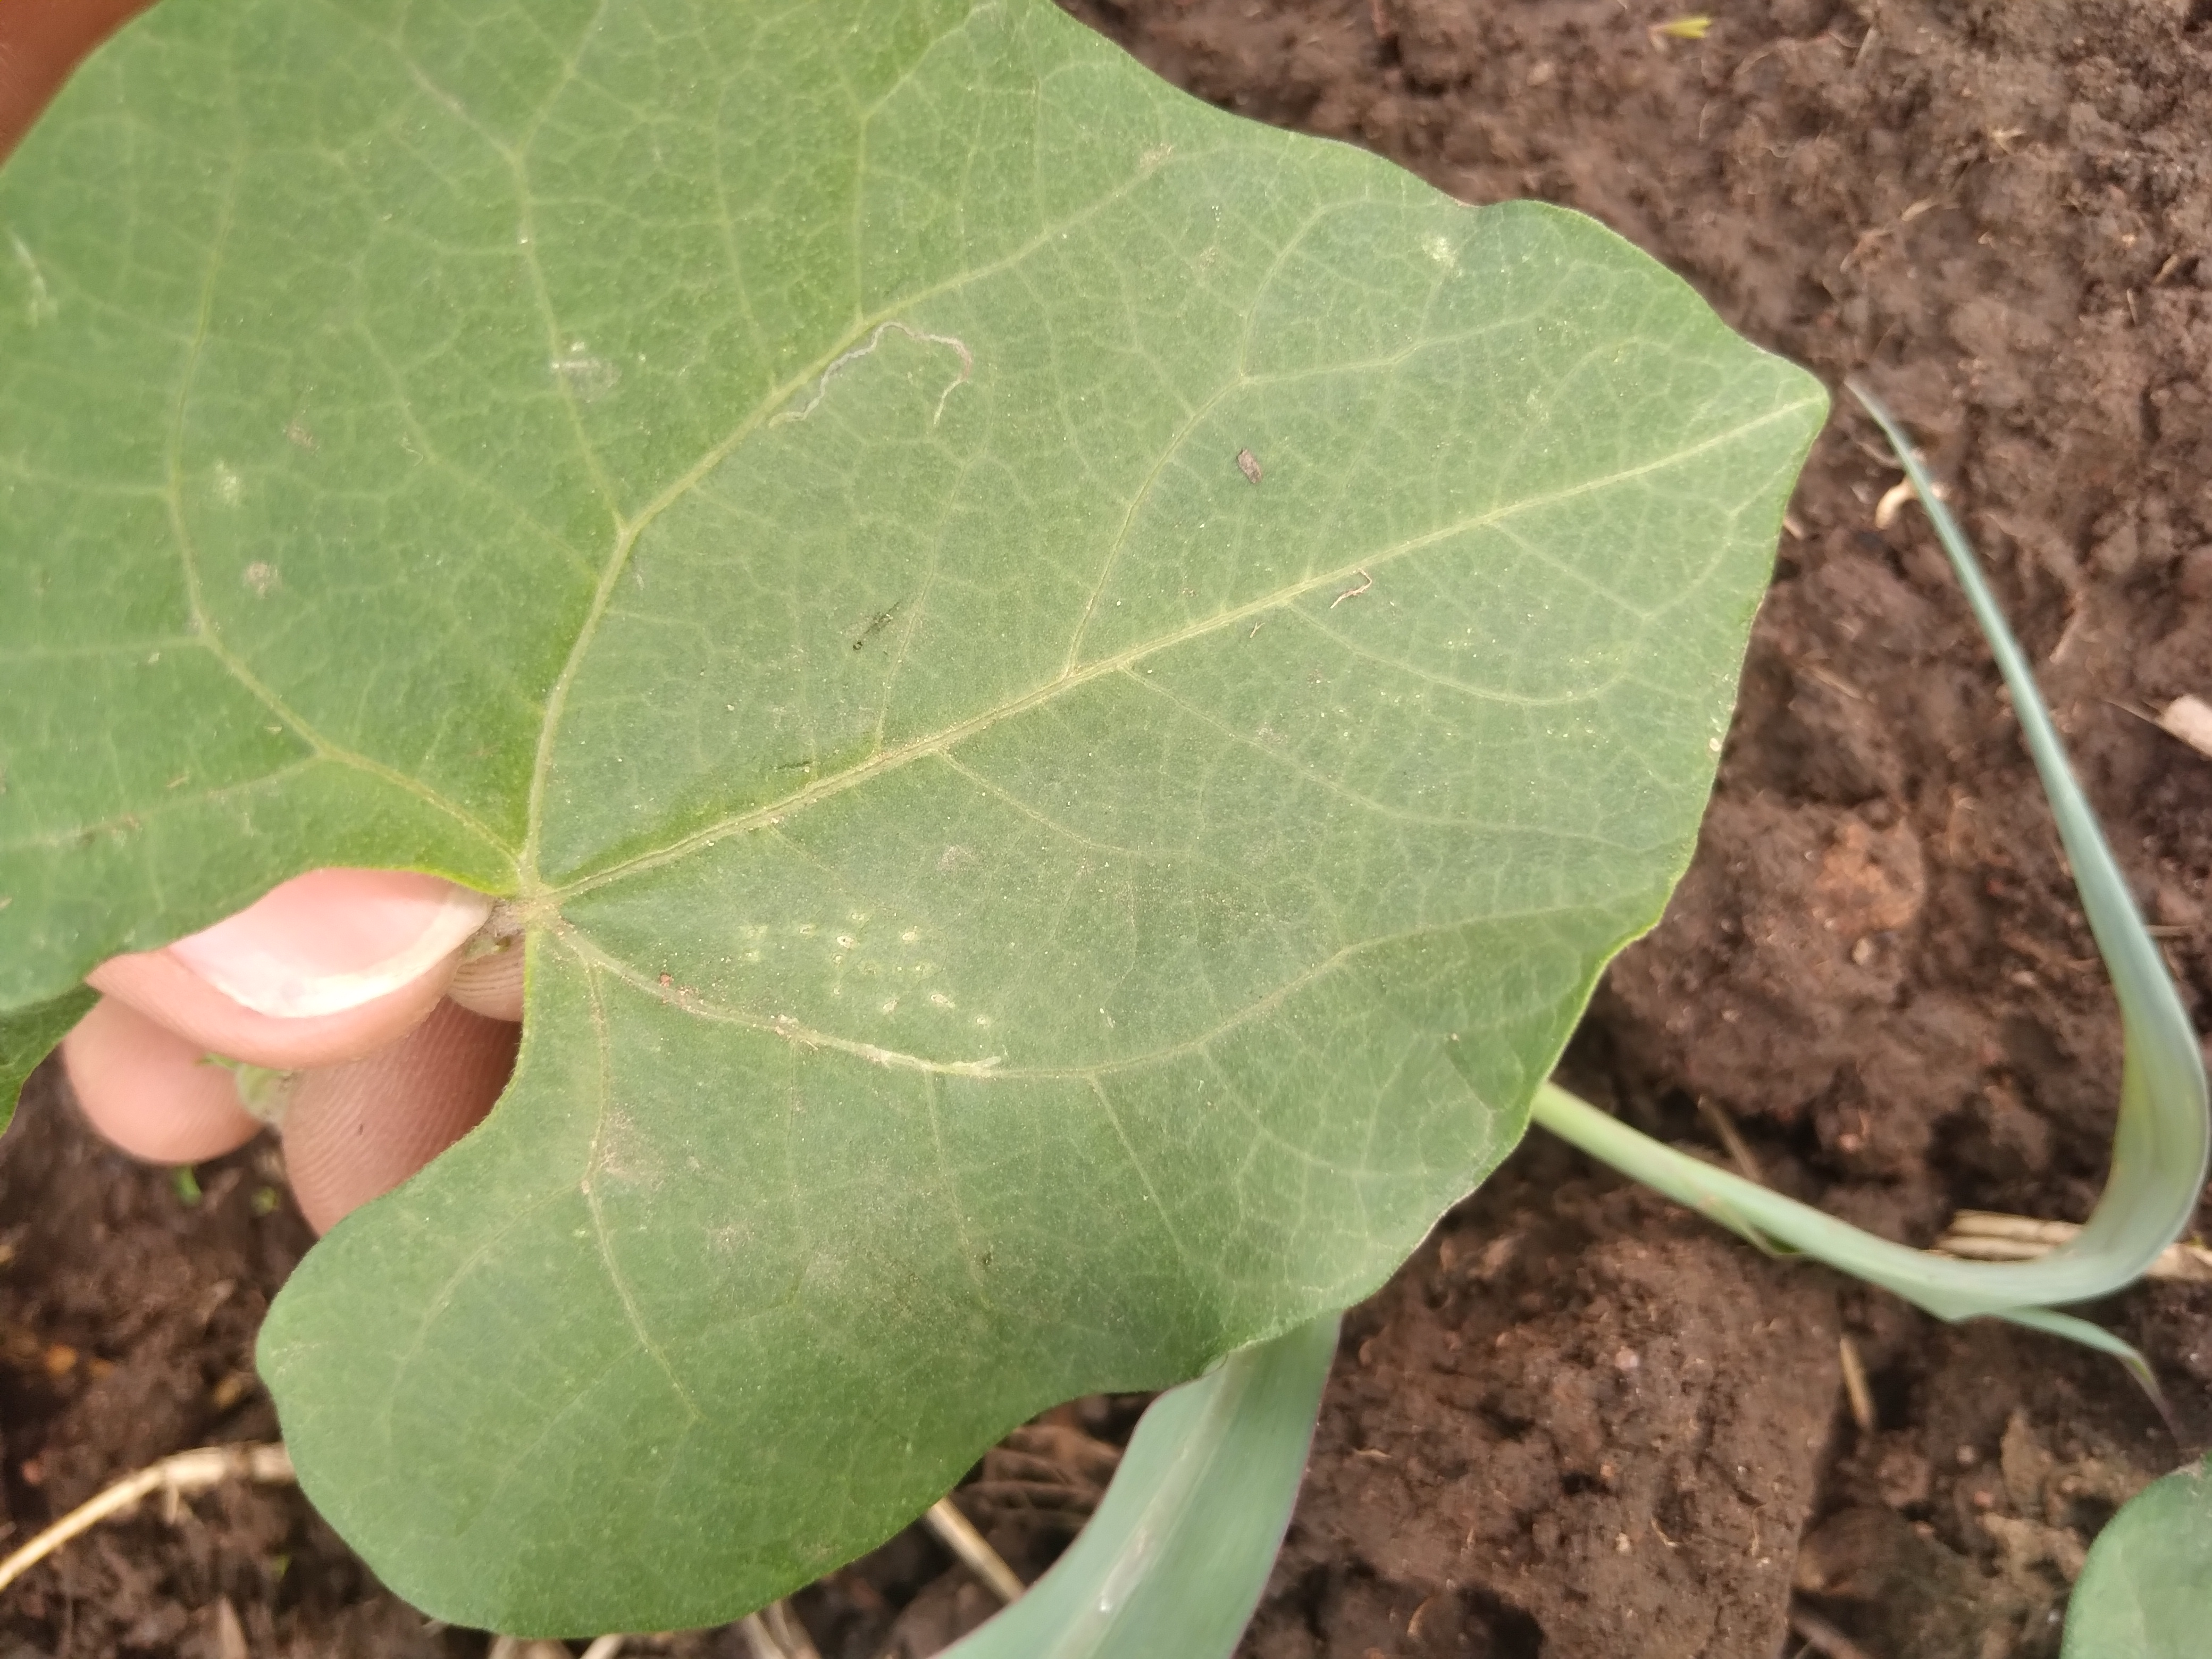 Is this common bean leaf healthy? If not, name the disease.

healthy
